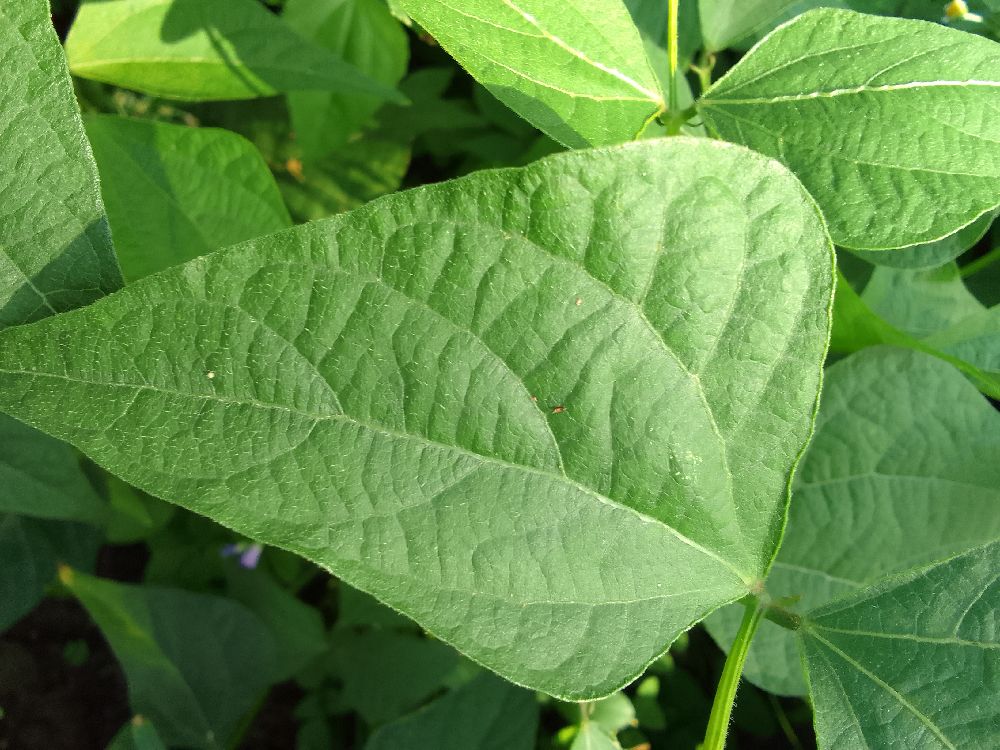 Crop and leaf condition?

common bean, healthy
